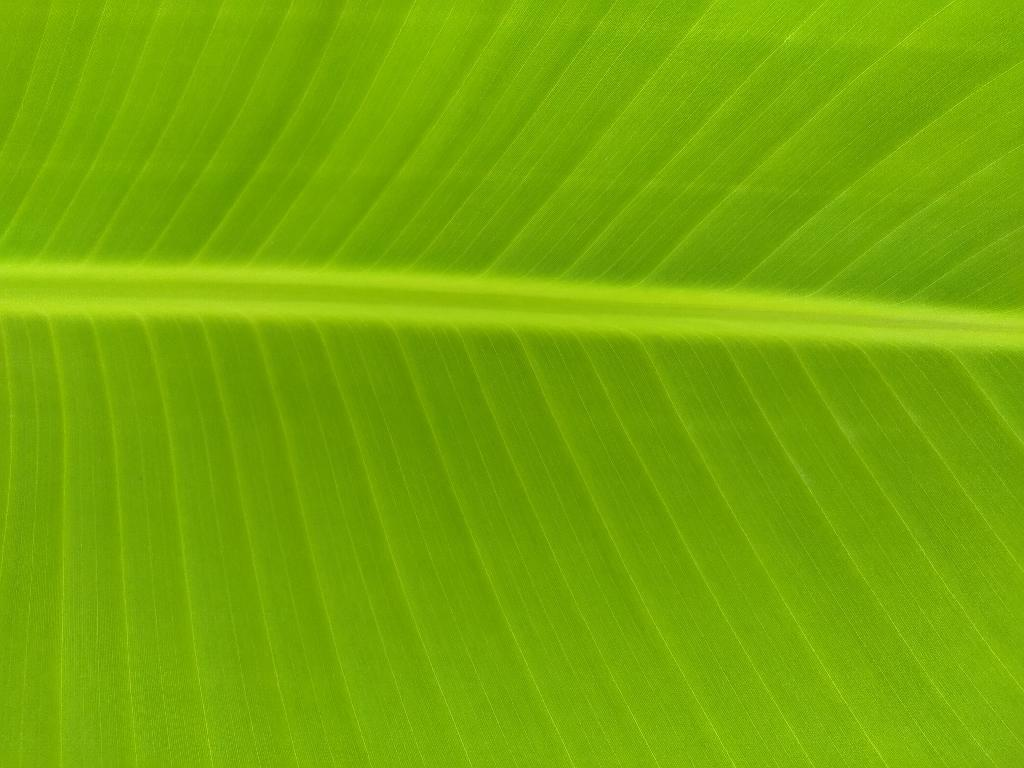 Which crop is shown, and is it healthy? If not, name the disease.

banana, healthy
